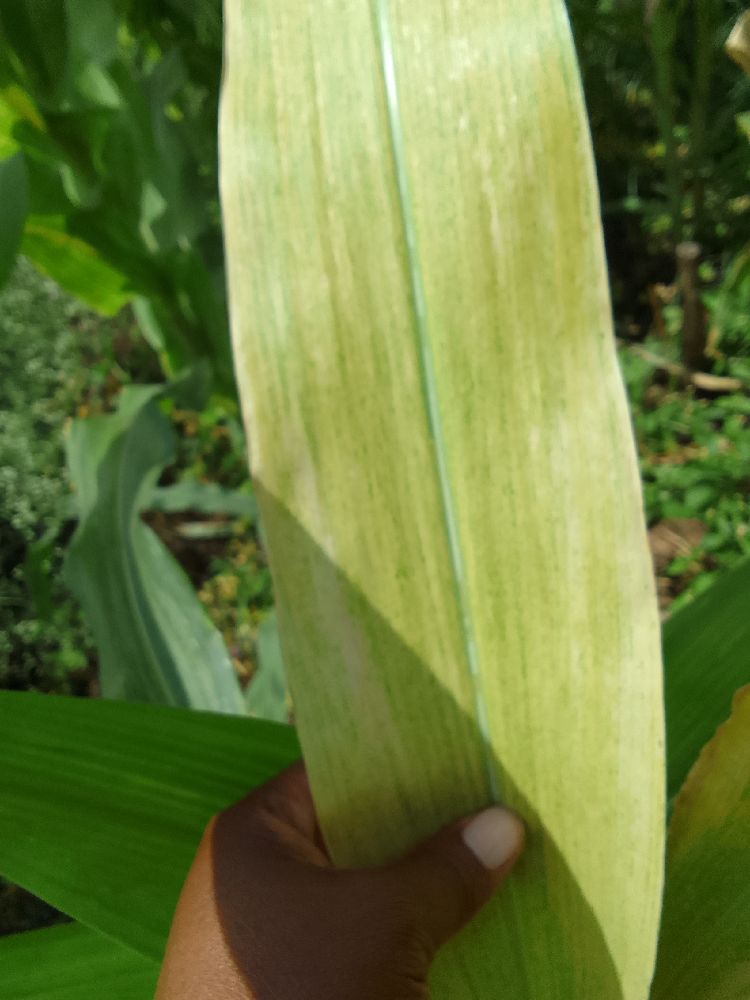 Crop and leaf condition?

maize, maize lethal necrosis
